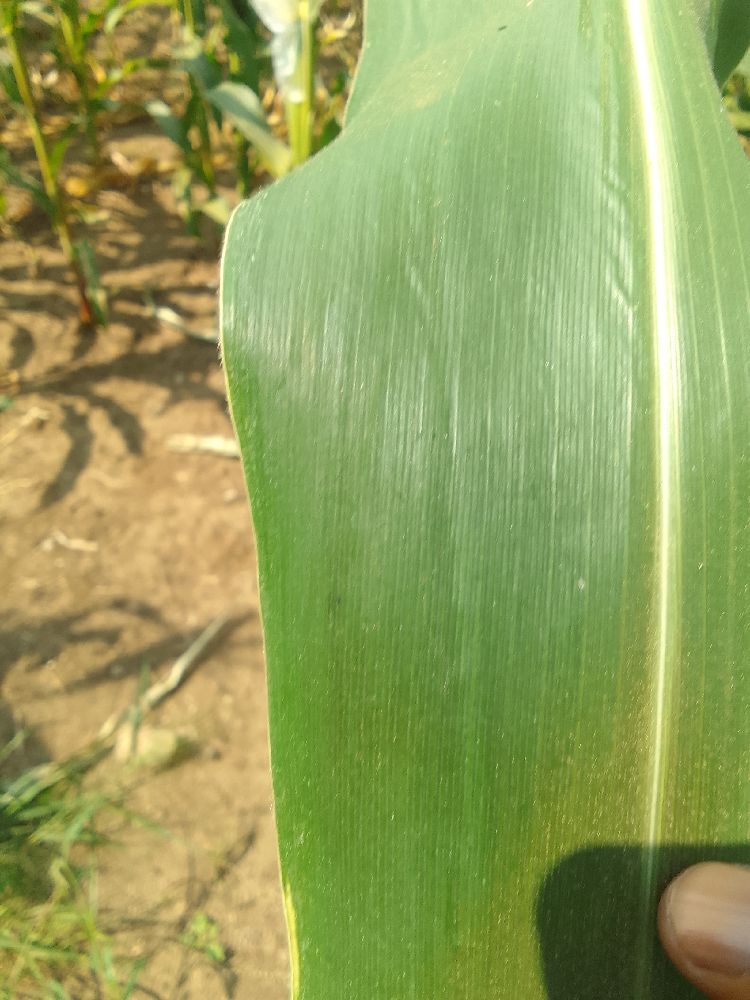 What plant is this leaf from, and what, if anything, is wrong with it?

maize, healthy
